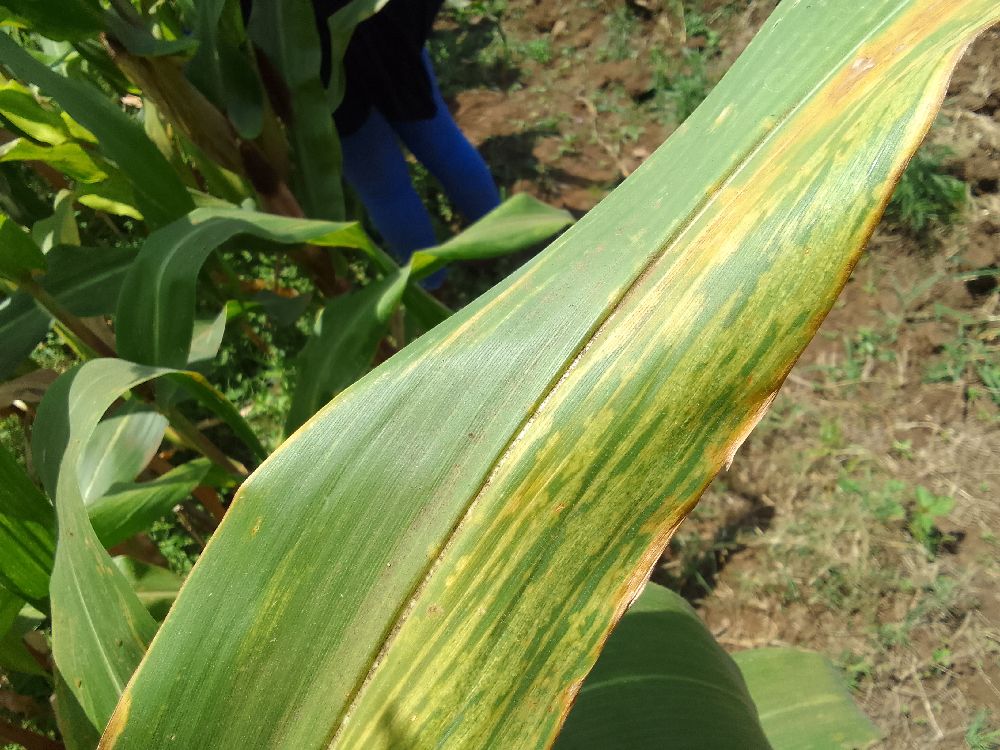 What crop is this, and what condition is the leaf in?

maize, maize lethal necrosis
